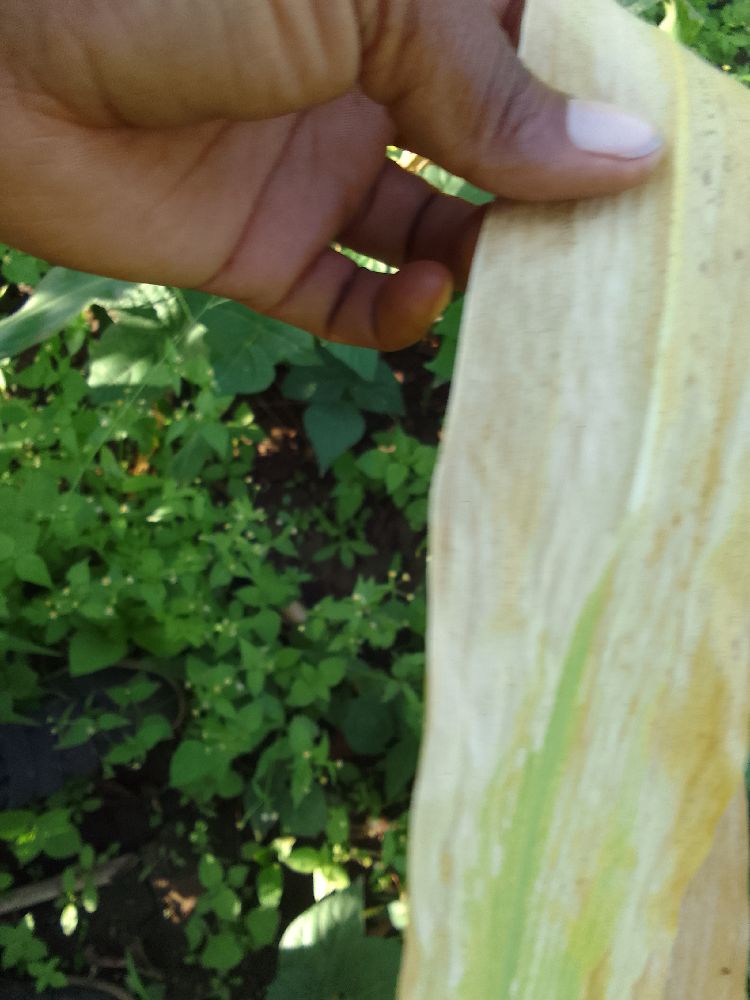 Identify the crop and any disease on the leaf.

maize, maize lethal necrosis
